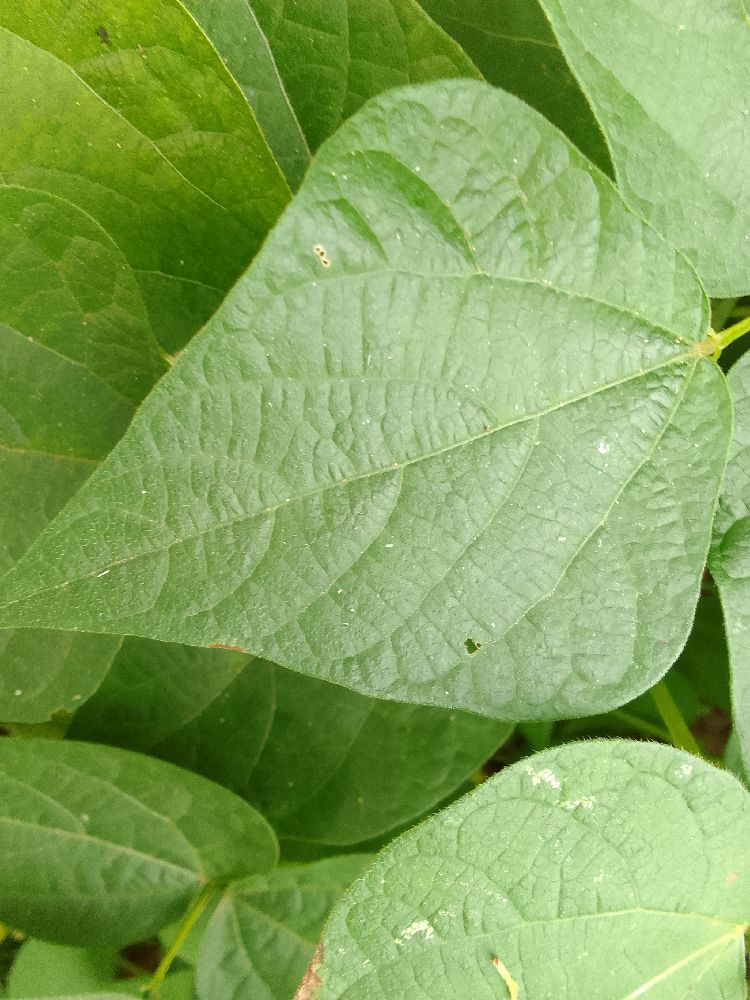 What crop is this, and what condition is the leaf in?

common bean, healthy
